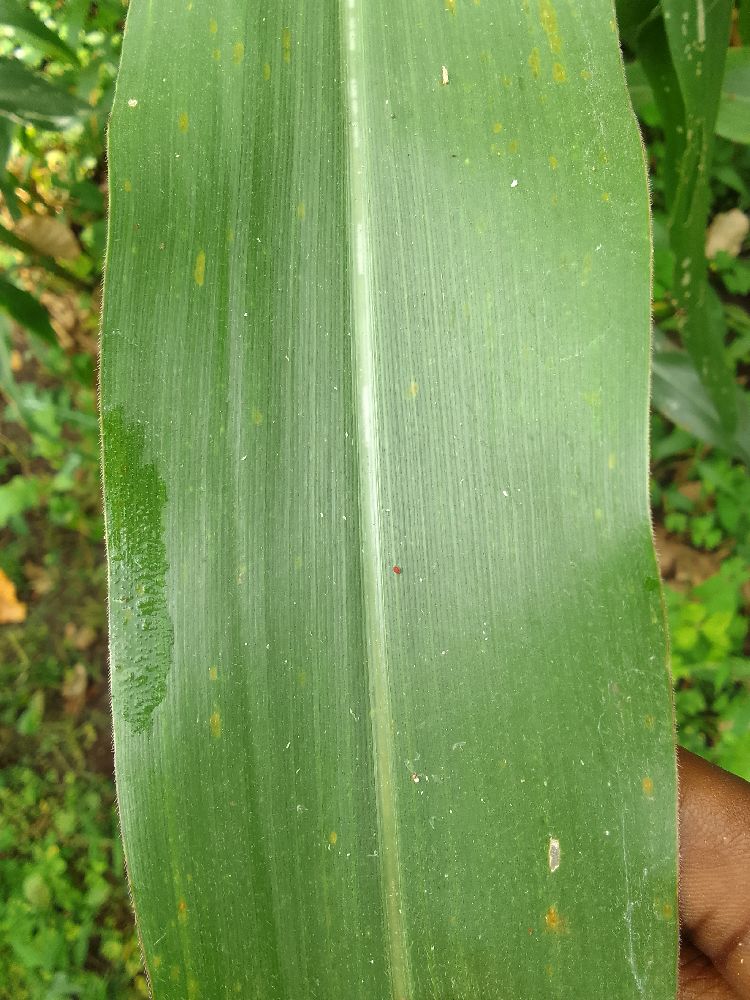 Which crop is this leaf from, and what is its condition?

maize, healthy
